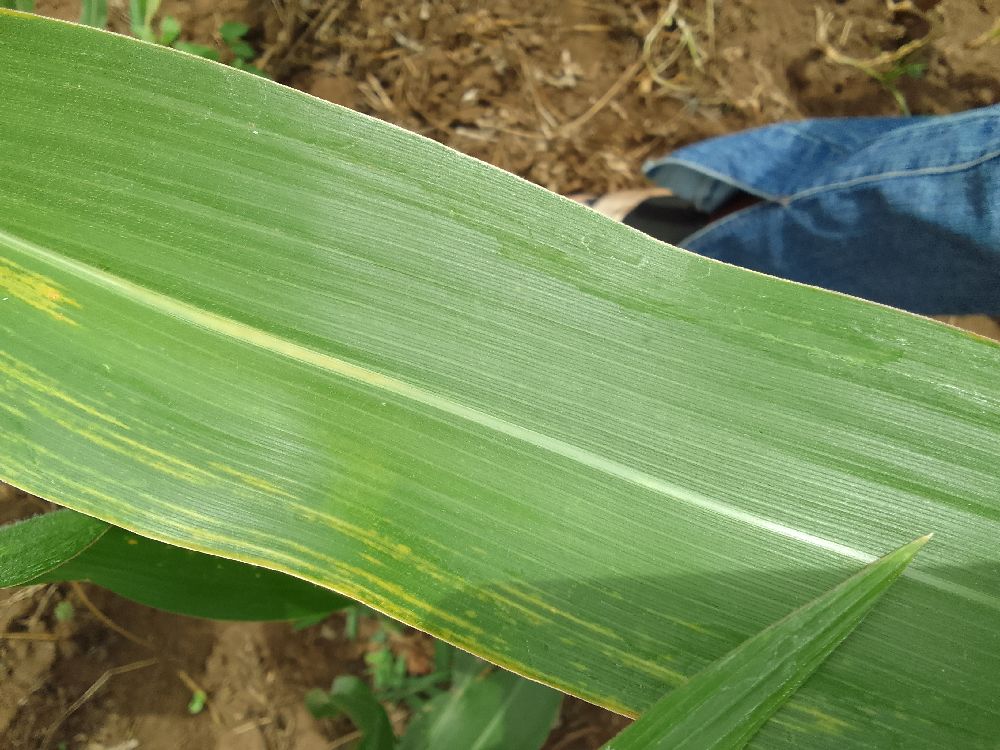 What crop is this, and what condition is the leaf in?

maize, maize lethal necrosis
